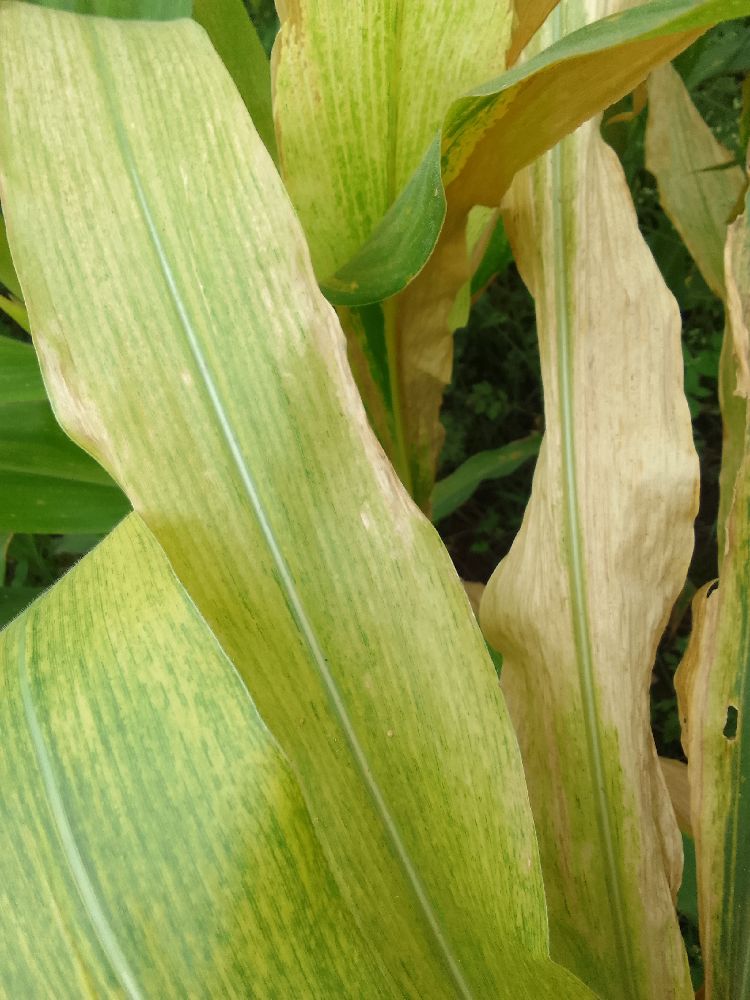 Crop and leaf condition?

maize, maize lethal necrosis
